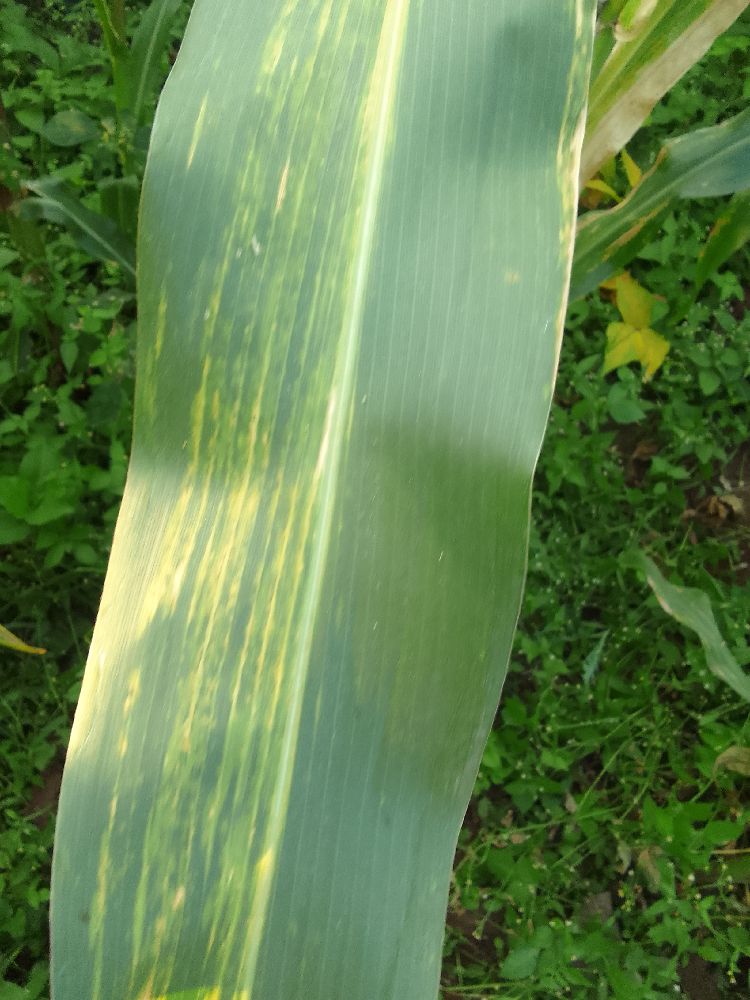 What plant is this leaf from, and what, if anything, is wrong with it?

maize, maize lethal necrosis
